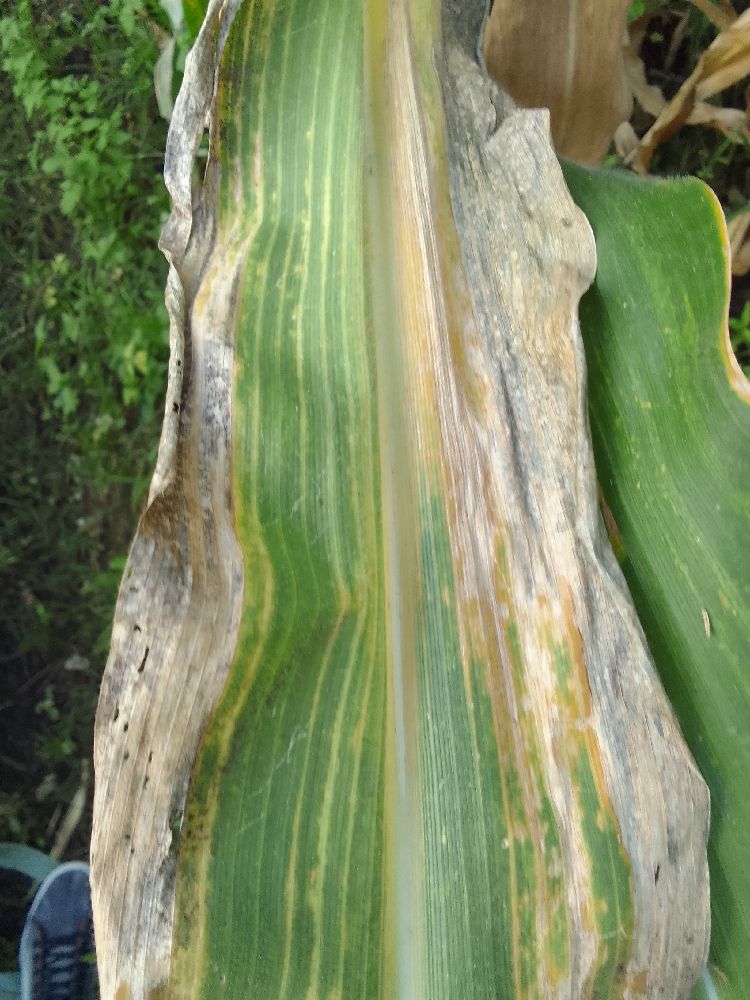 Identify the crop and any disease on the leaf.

maize, maize lethal necrosis
